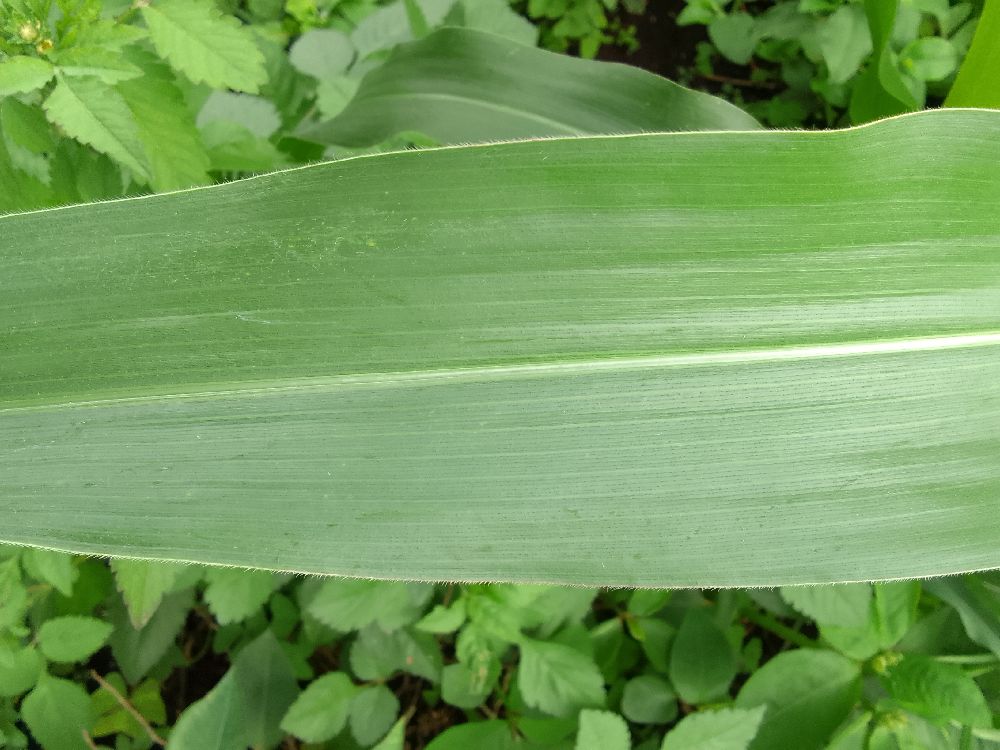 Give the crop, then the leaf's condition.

maize, healthy
